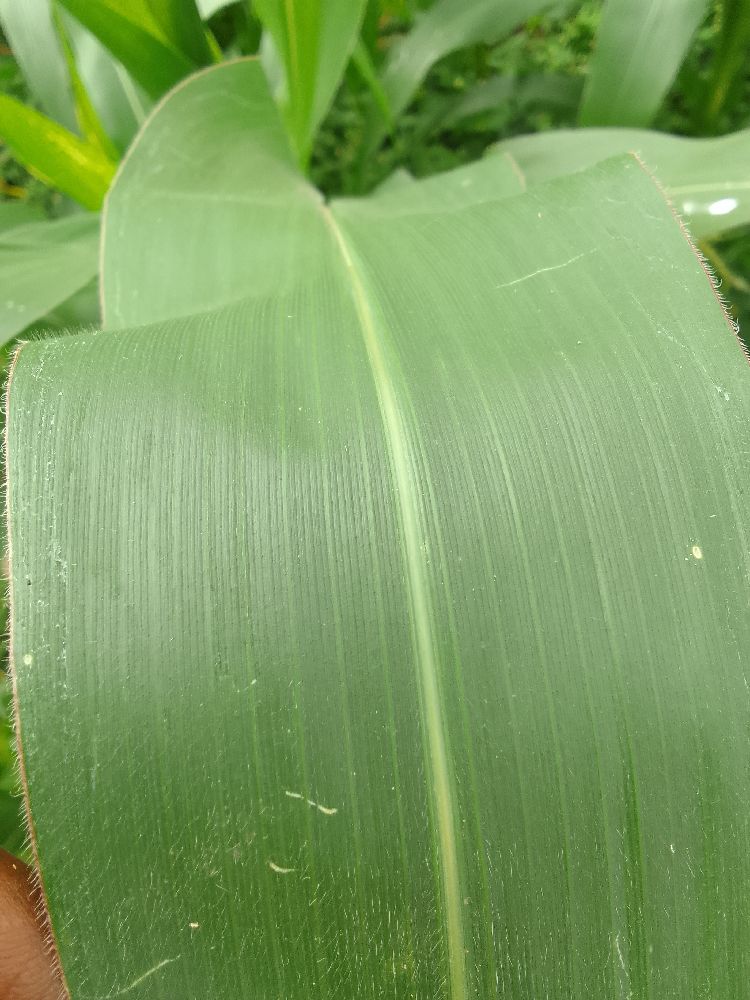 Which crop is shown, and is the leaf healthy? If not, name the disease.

maize, healthy
